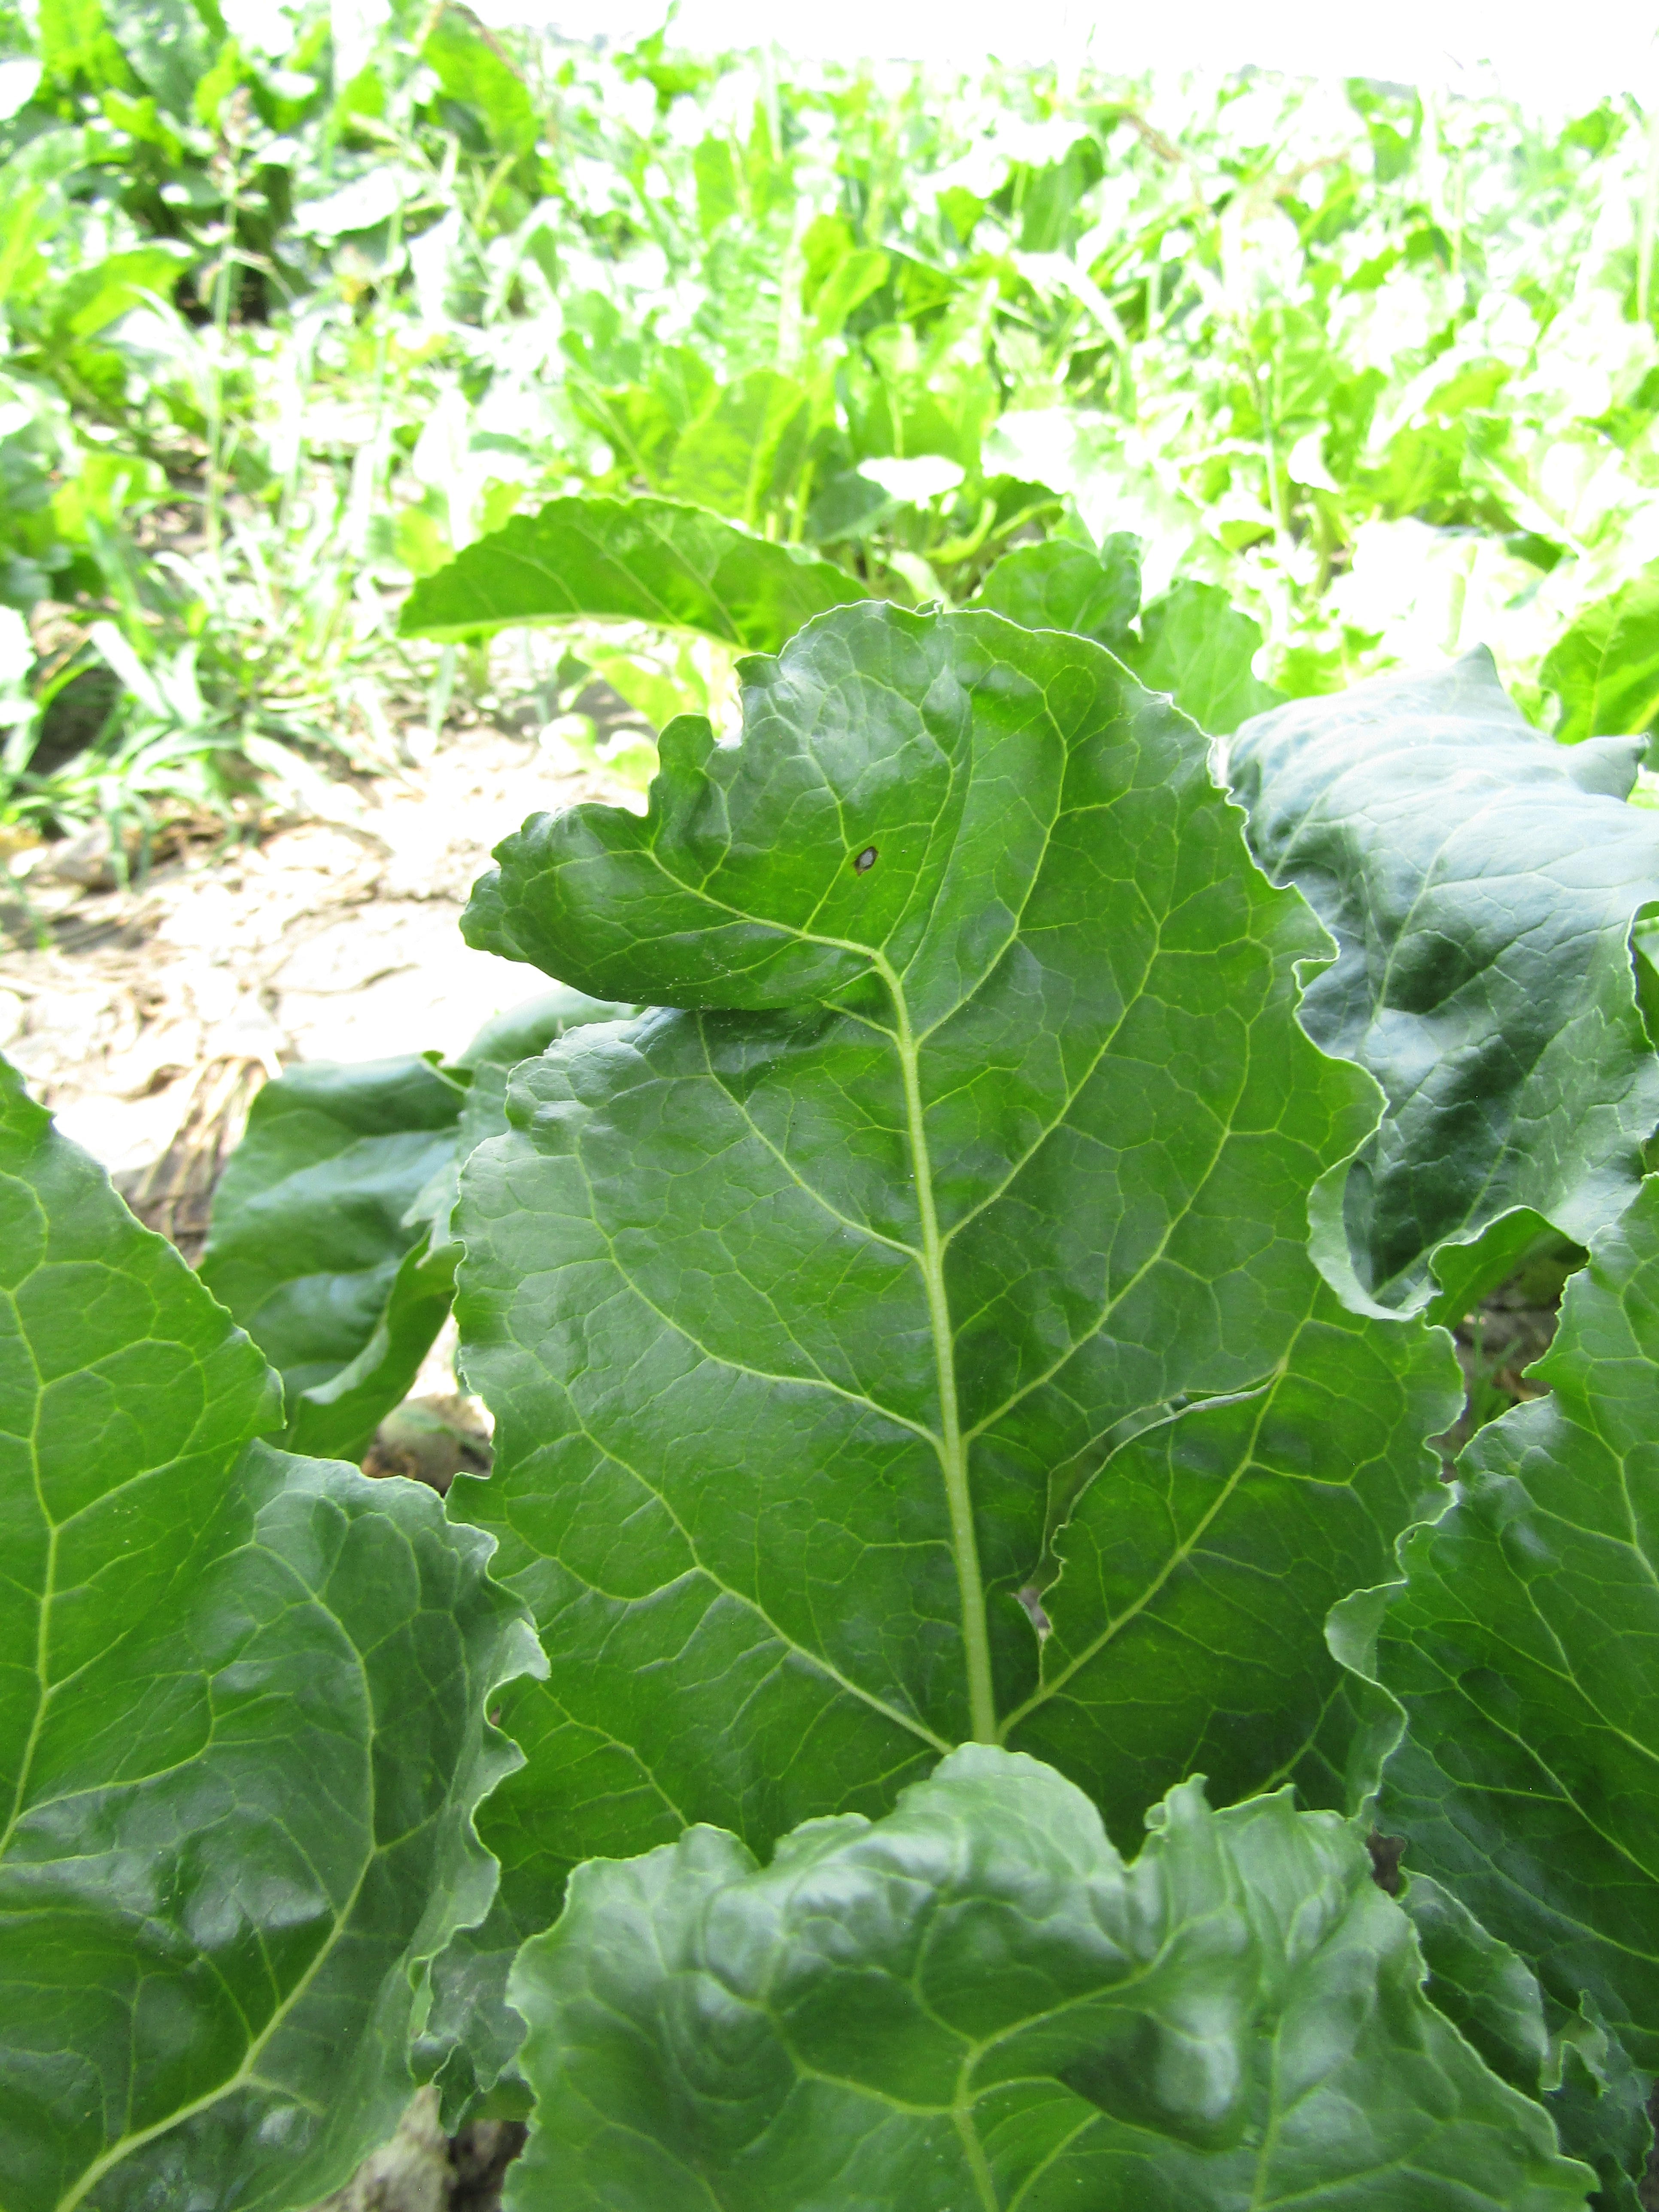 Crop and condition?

beet, cercospora
